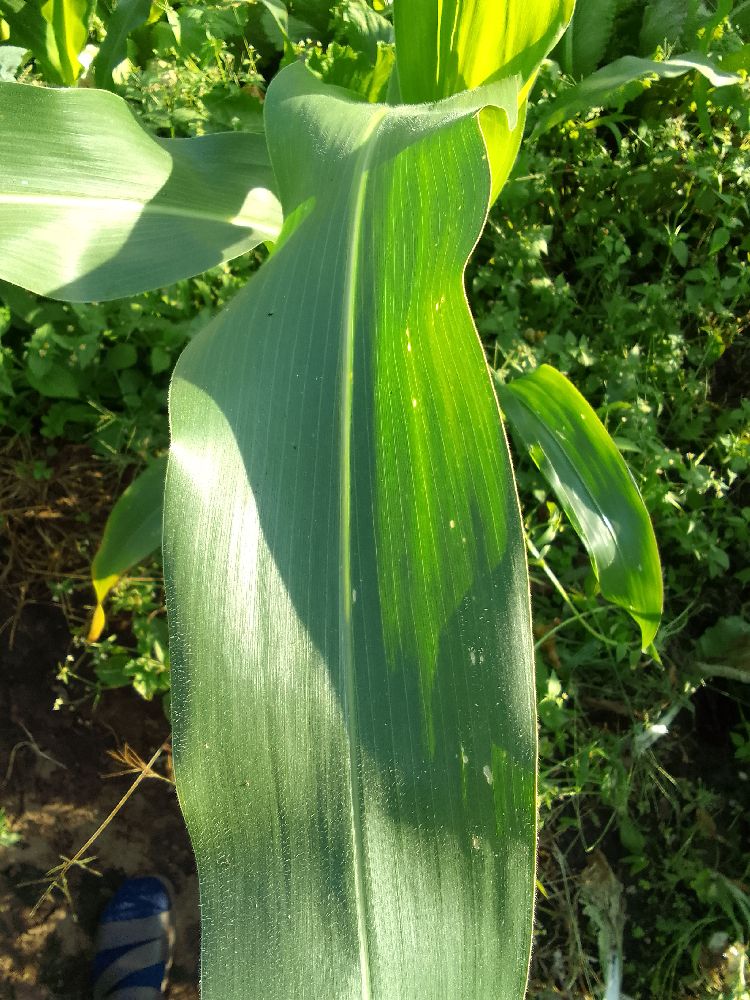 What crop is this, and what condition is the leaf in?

maize, healthy
